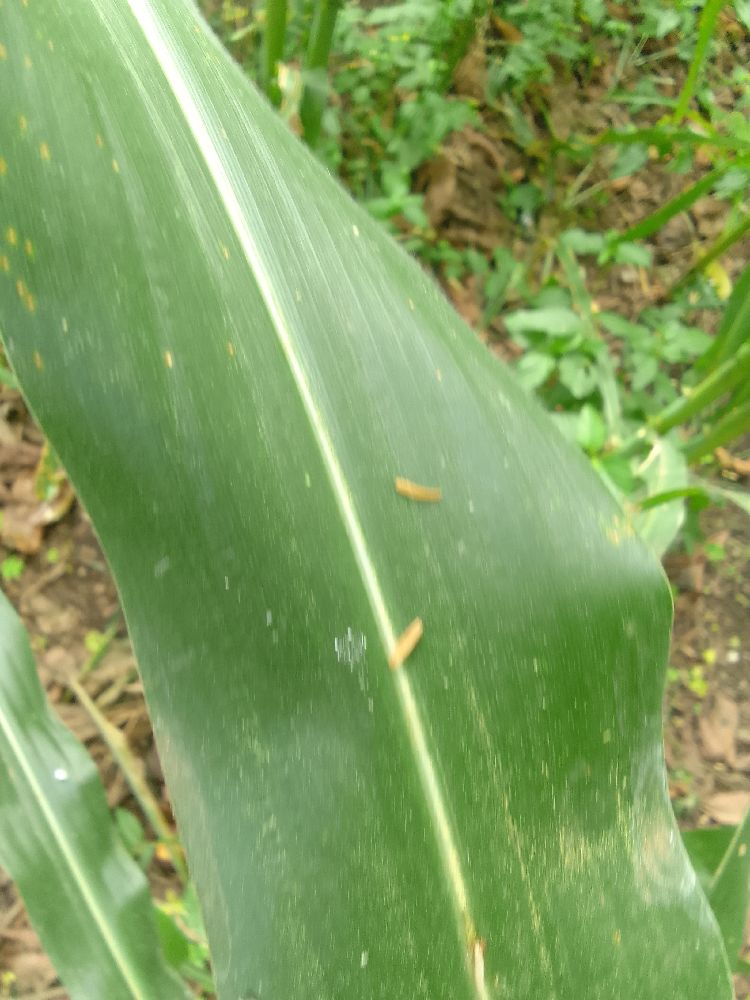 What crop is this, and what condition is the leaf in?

maize, healthy
